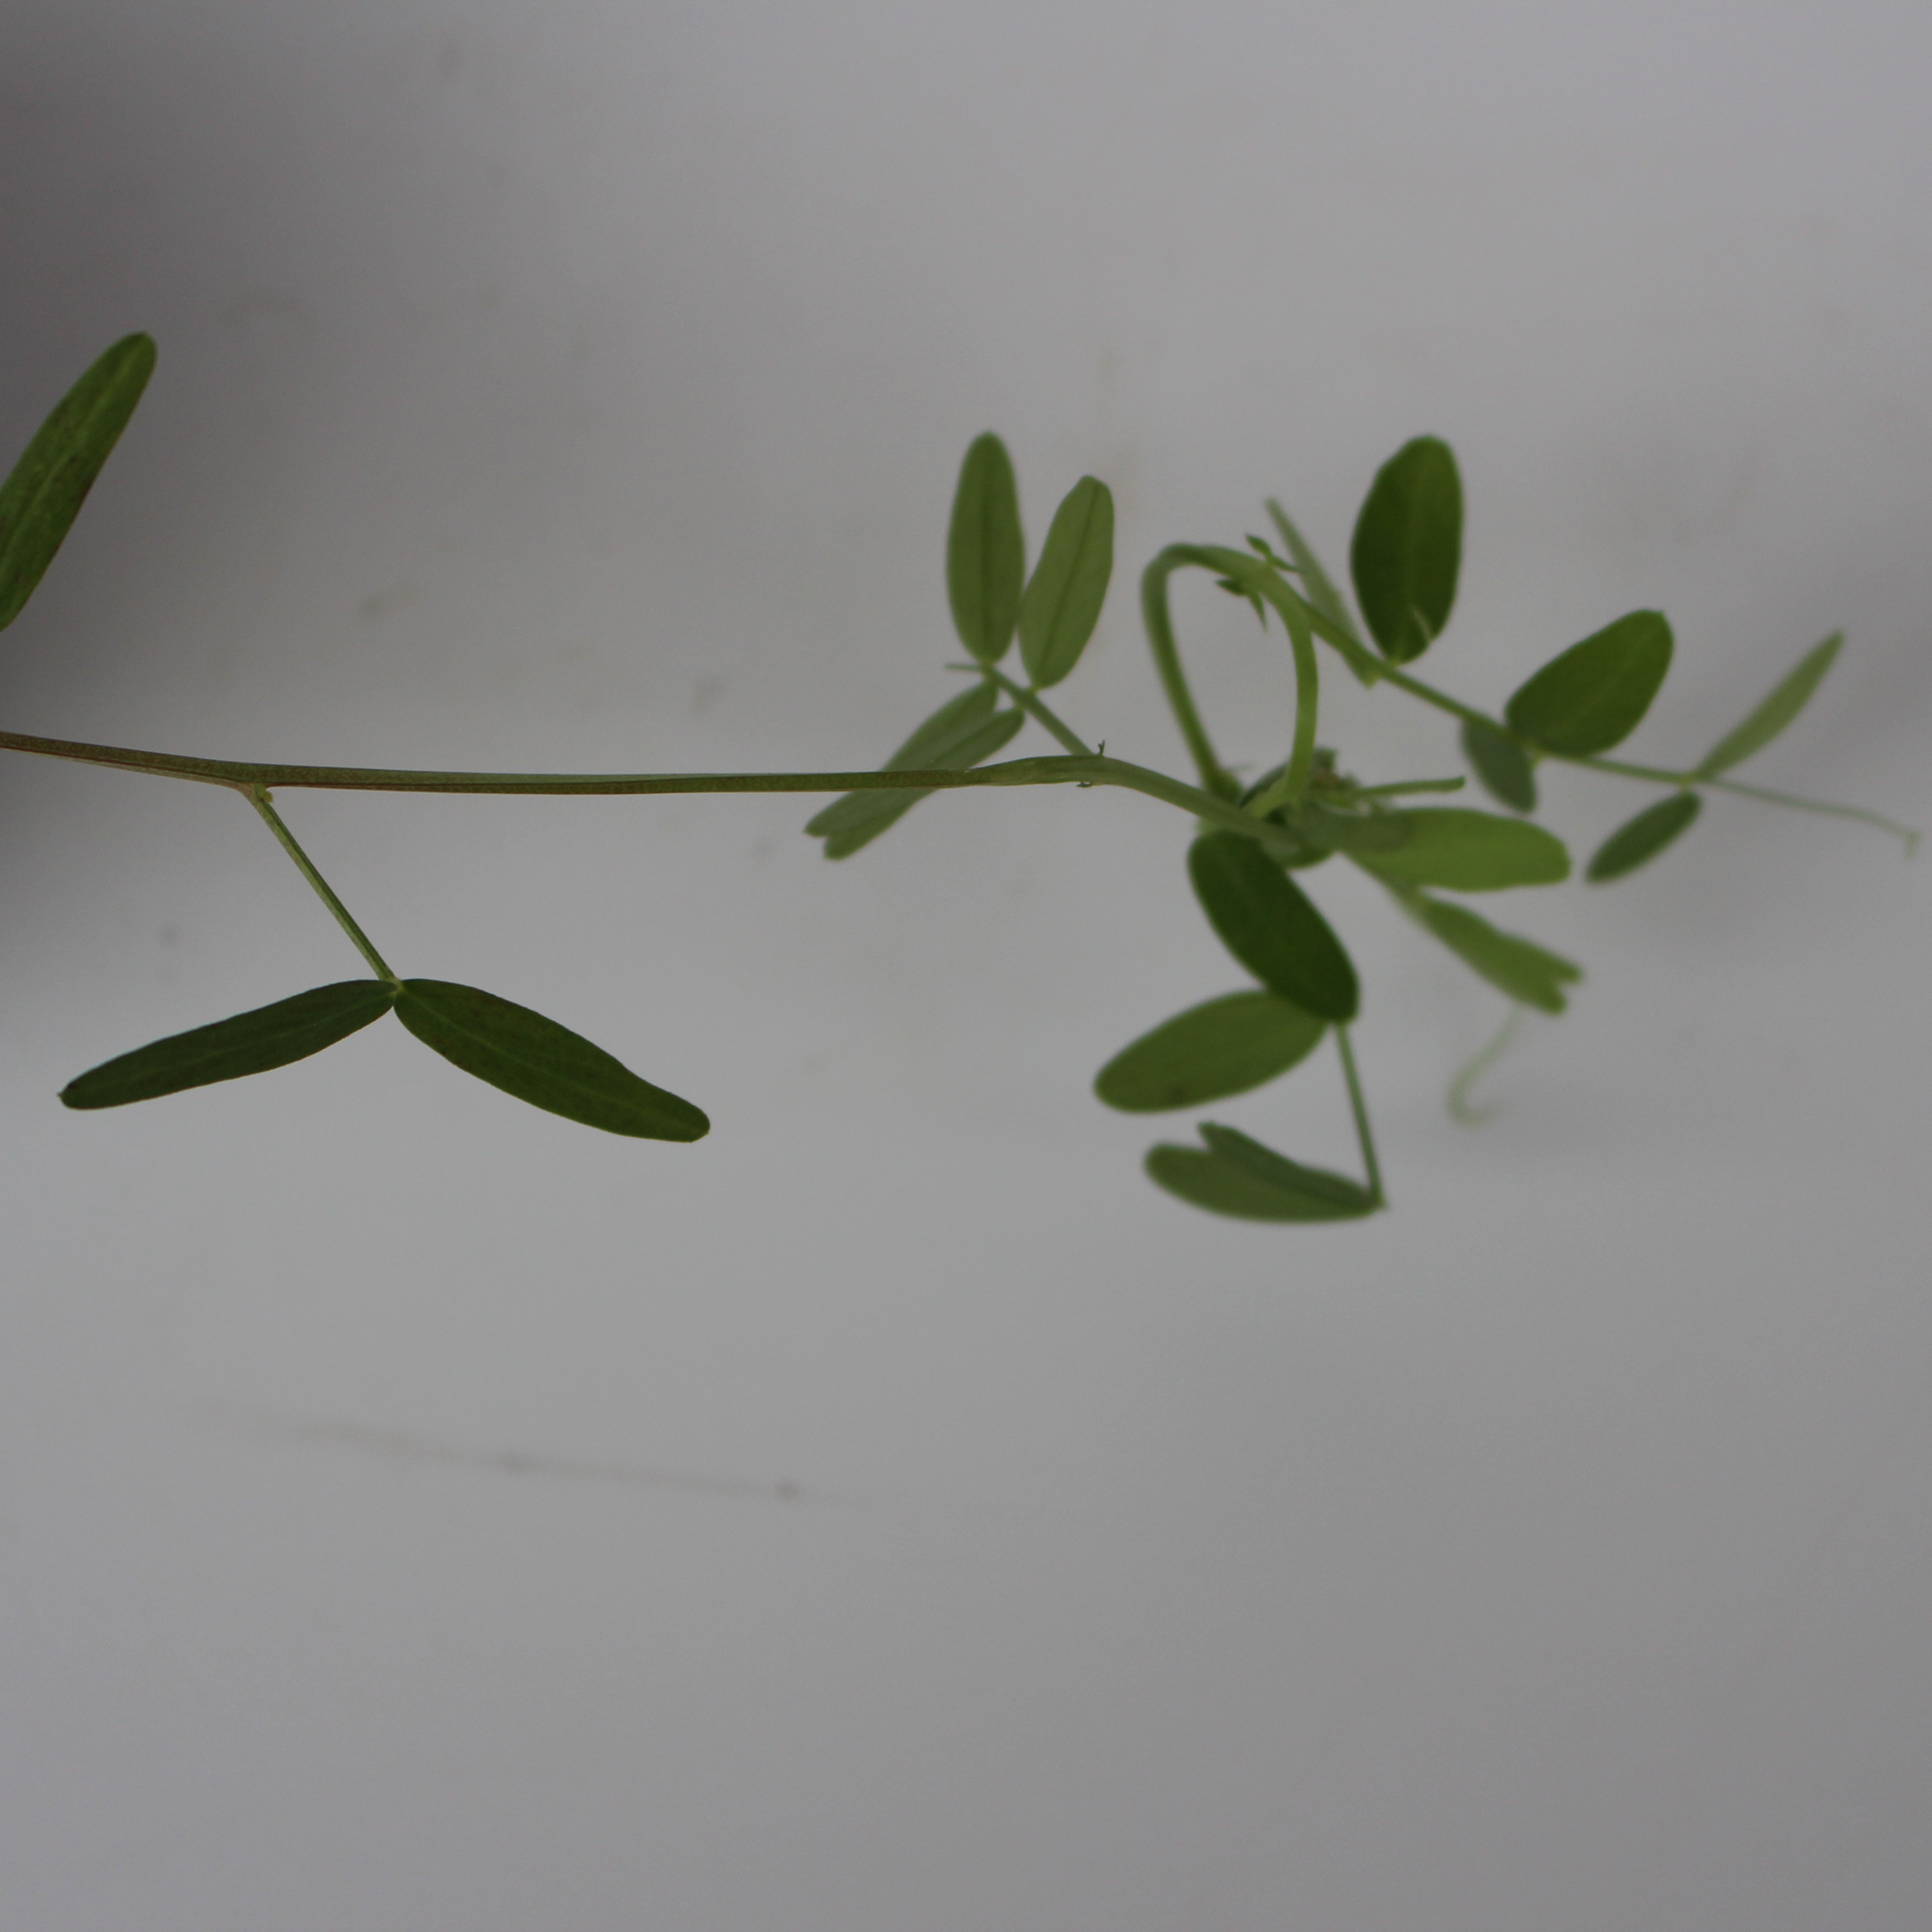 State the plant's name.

Vicia sativa
